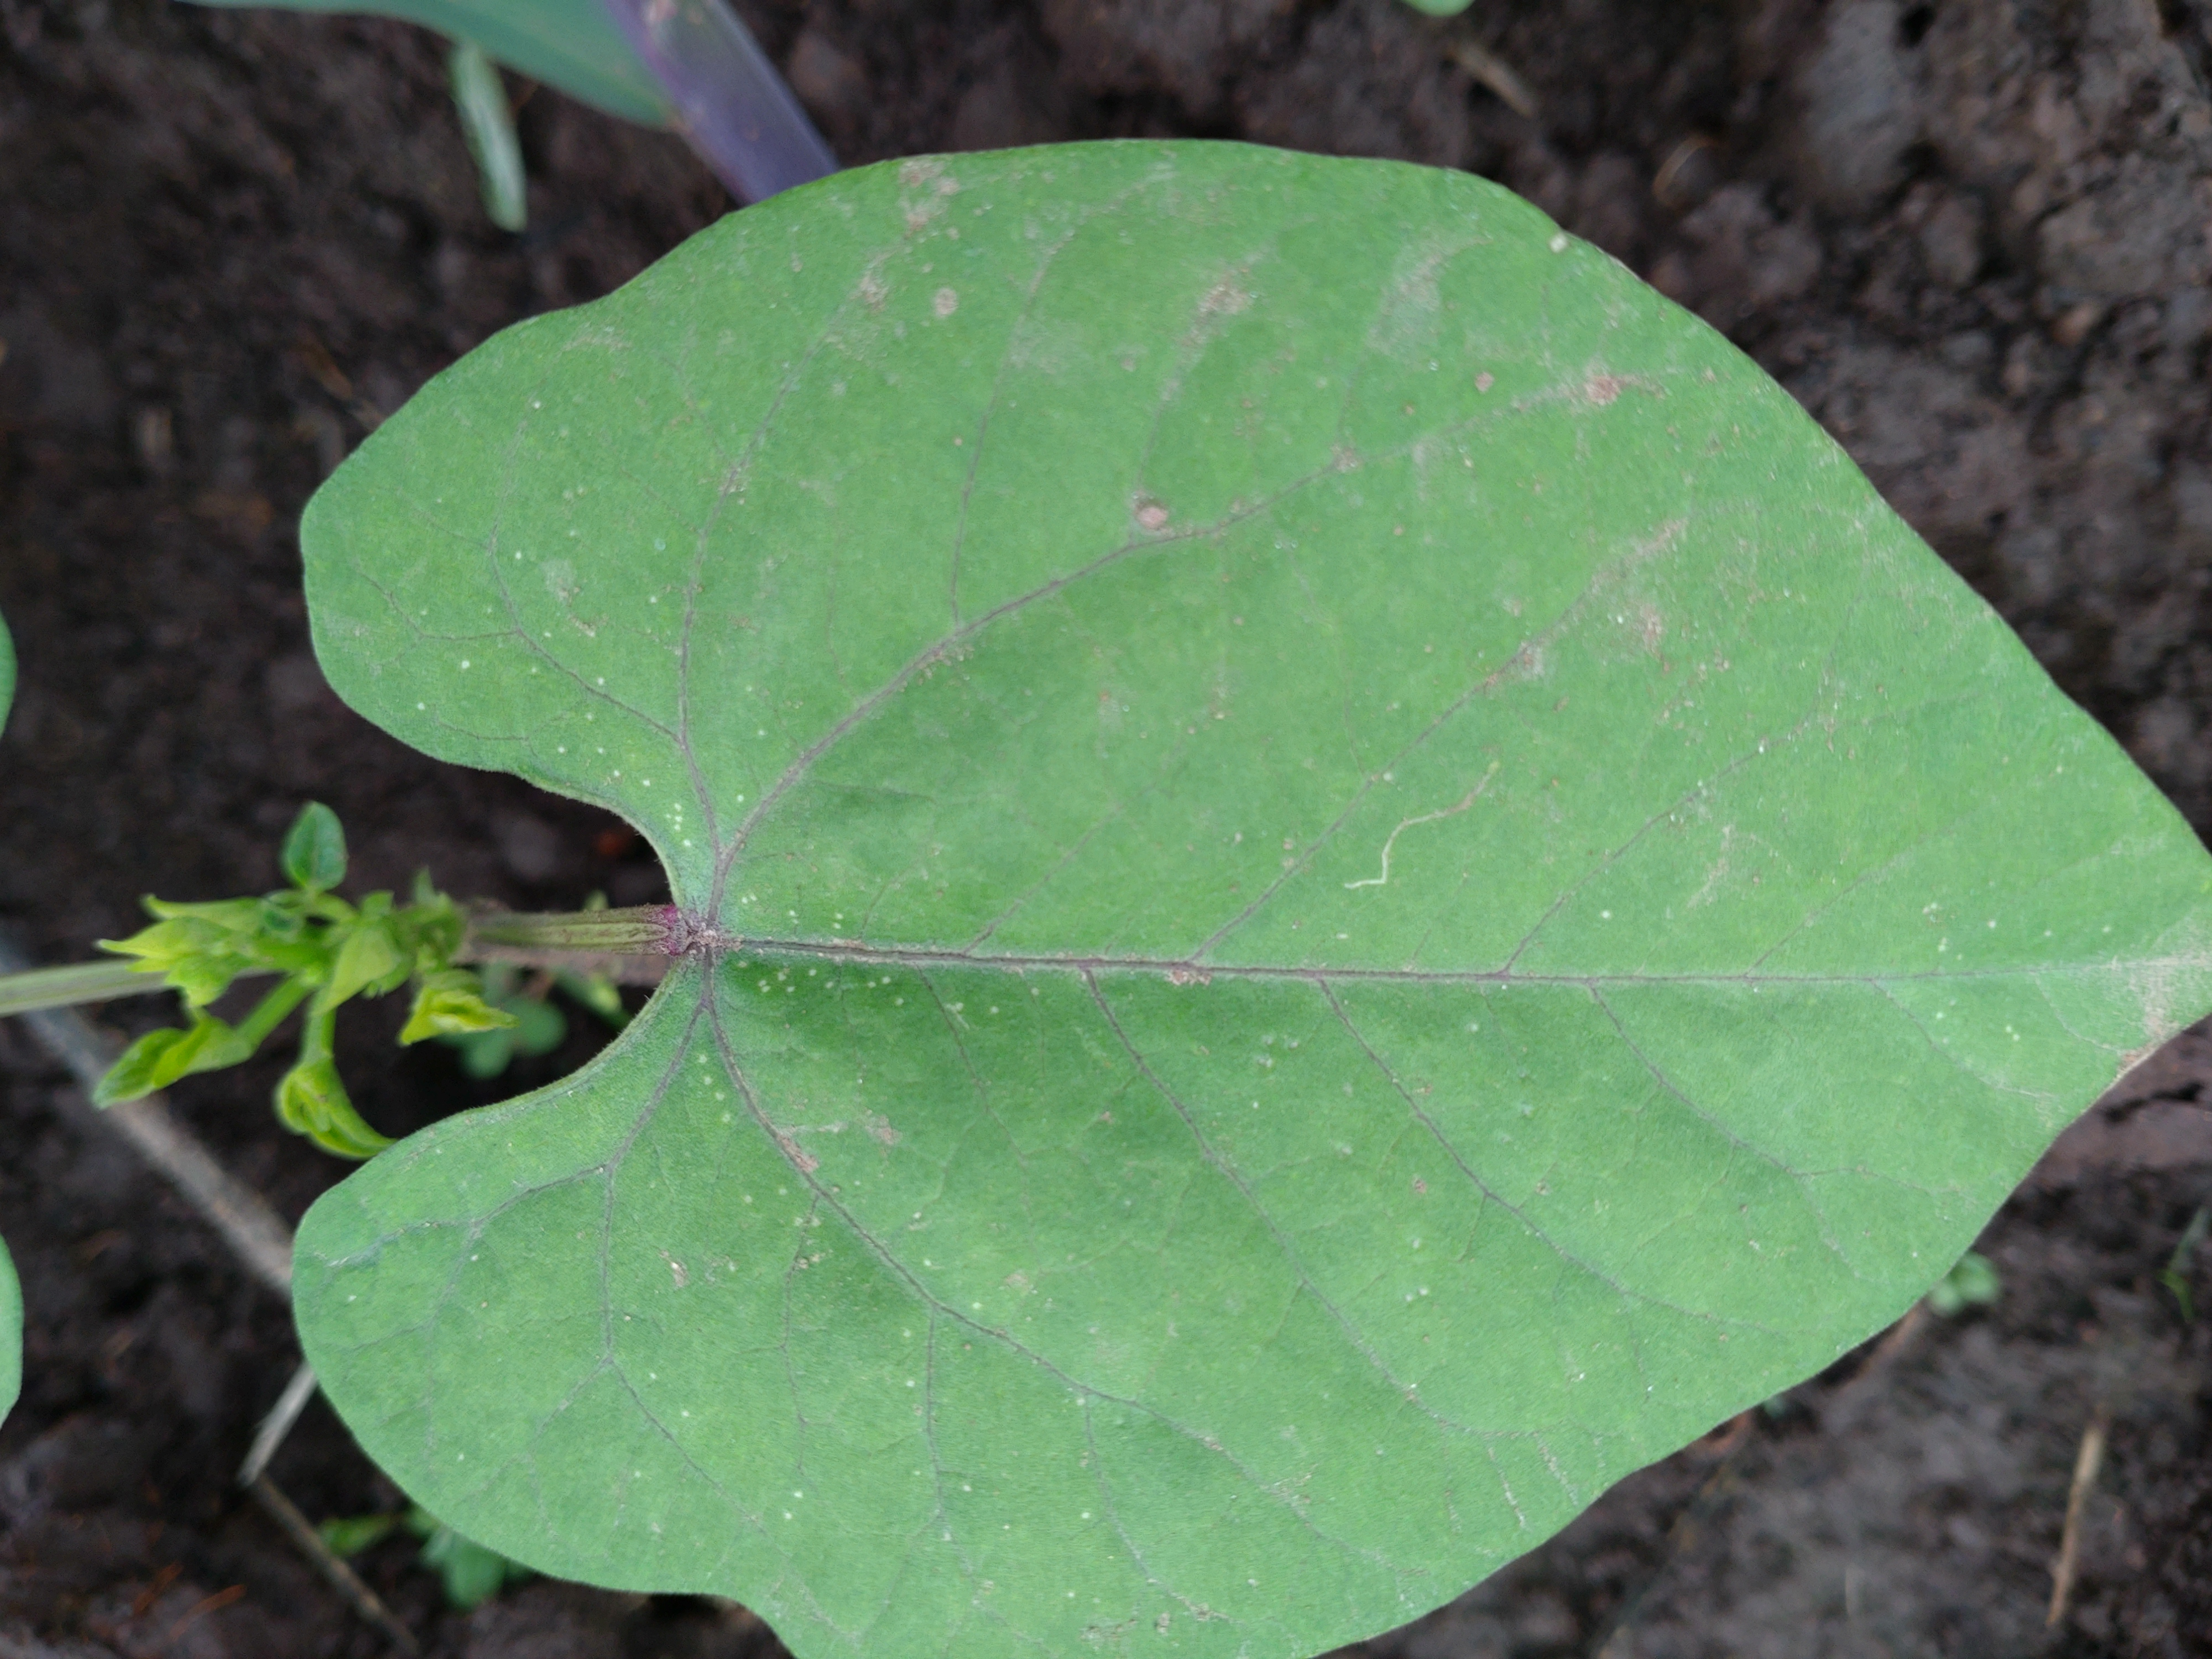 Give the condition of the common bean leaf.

healthy
